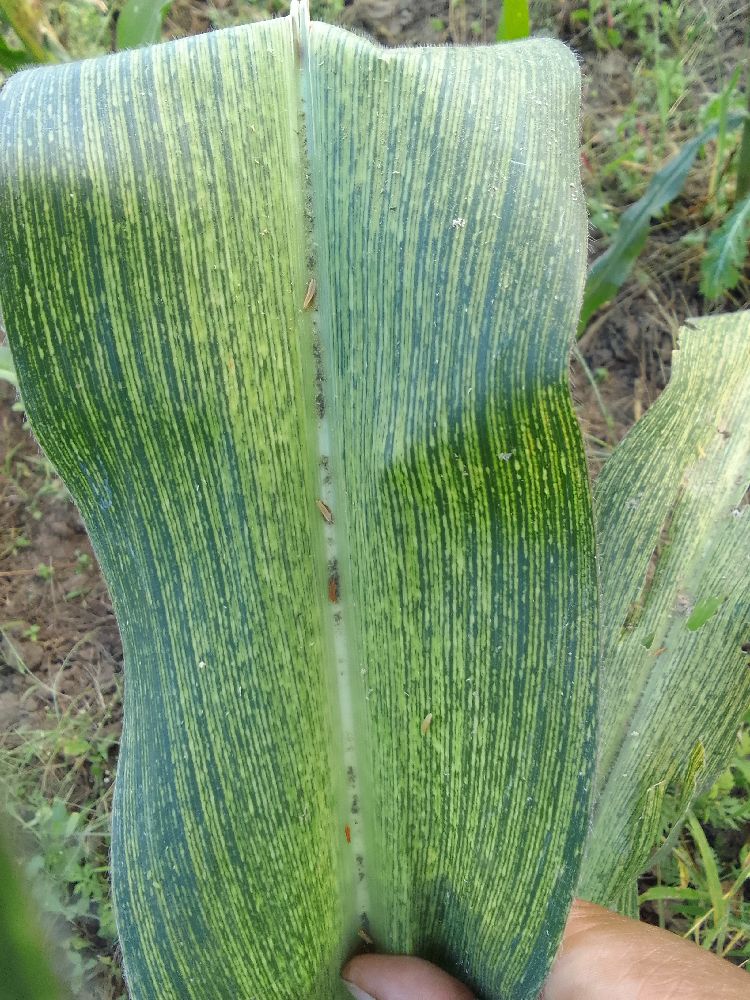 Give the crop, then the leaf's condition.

maize, maize streak virus
